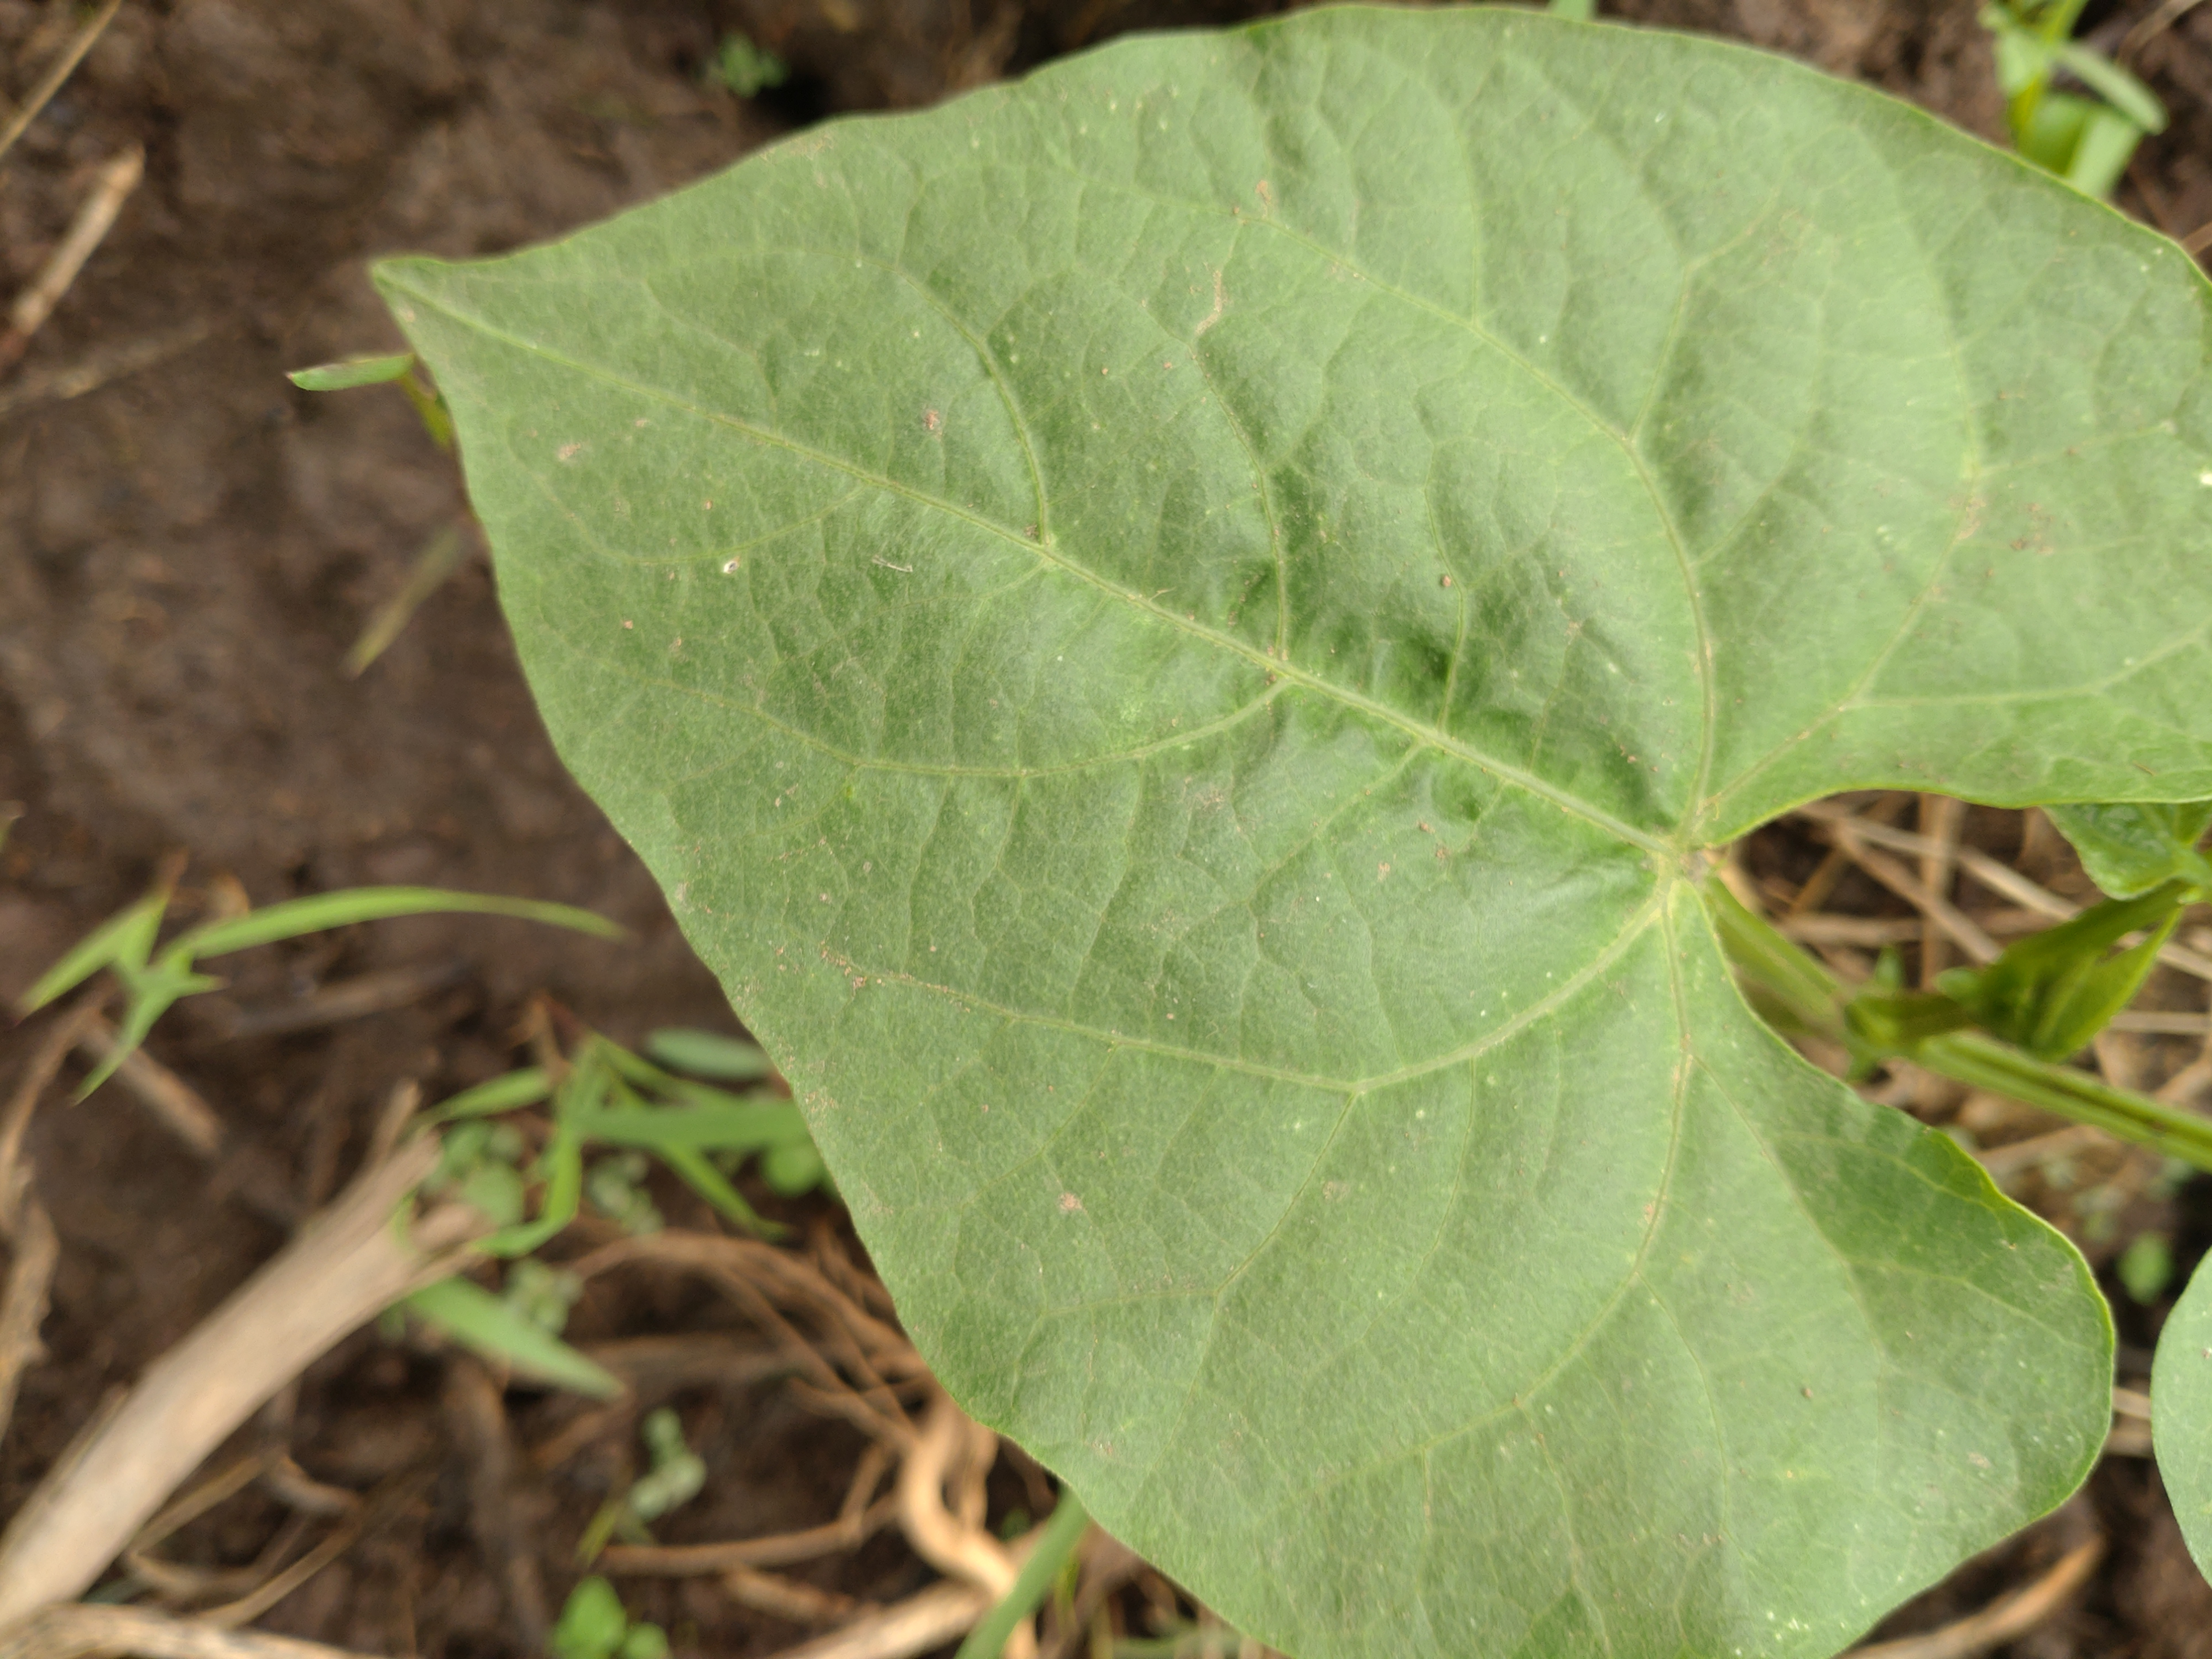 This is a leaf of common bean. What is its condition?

healthy
